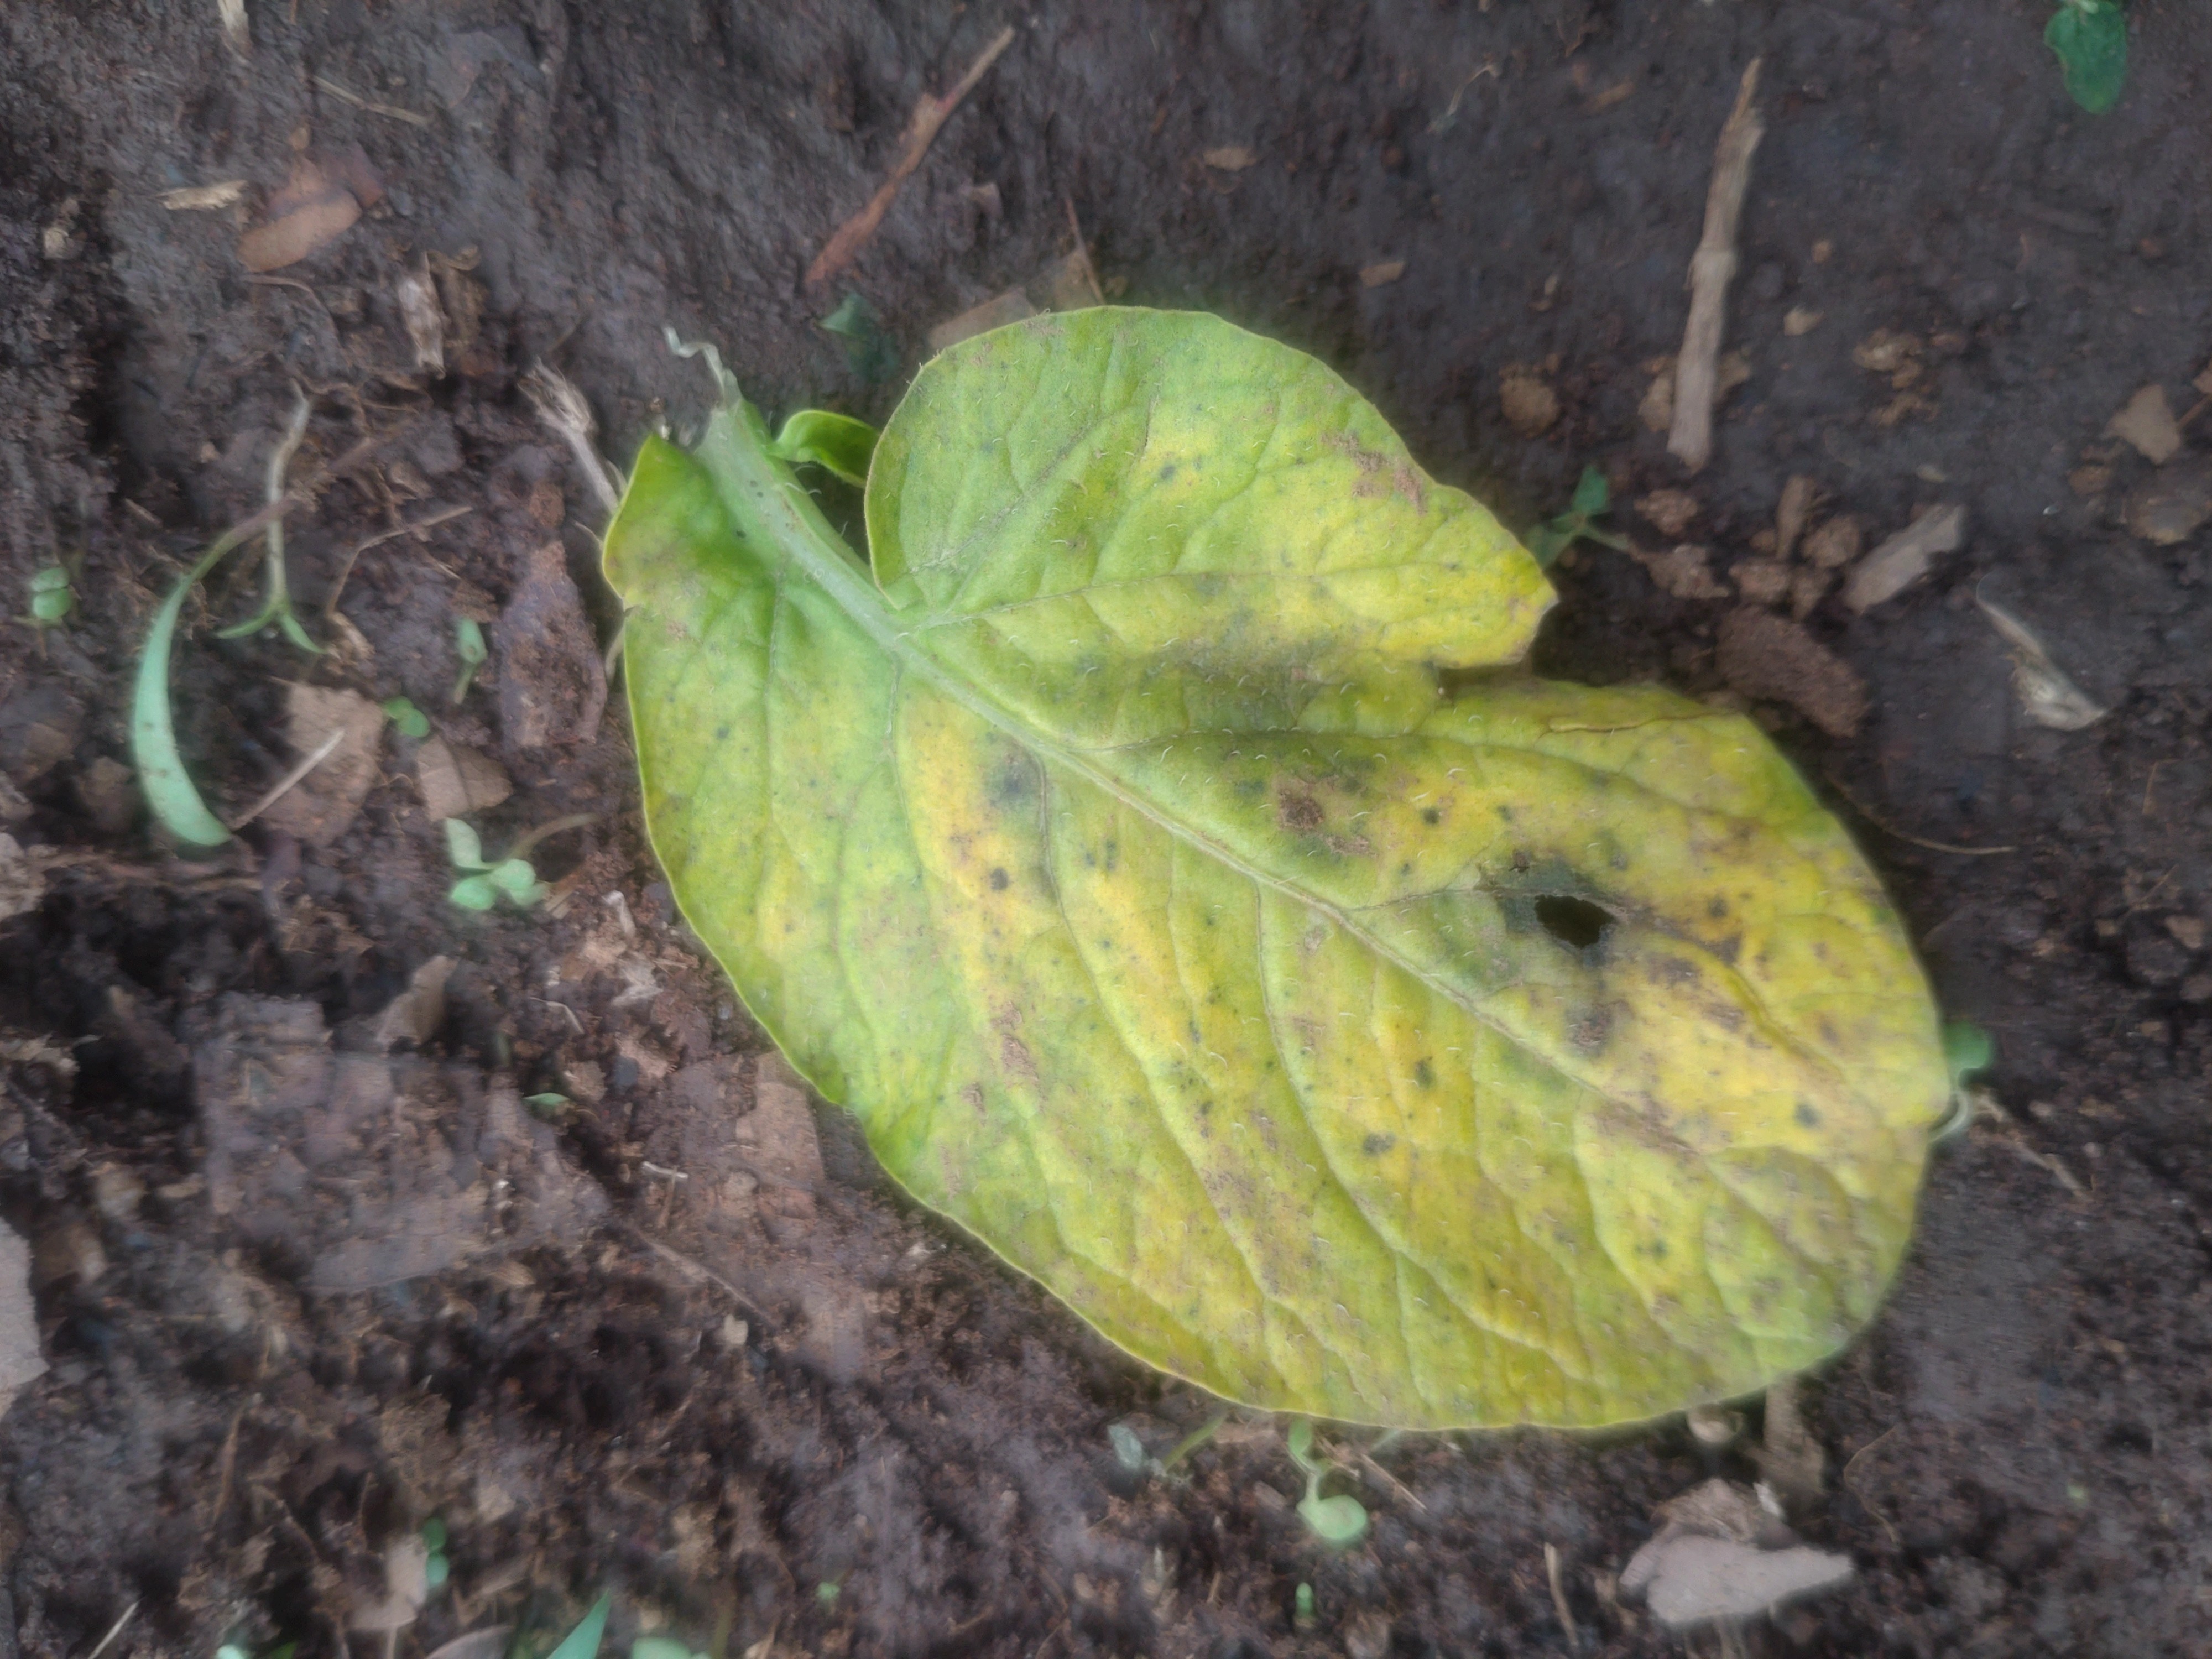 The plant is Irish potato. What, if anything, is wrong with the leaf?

late blight
